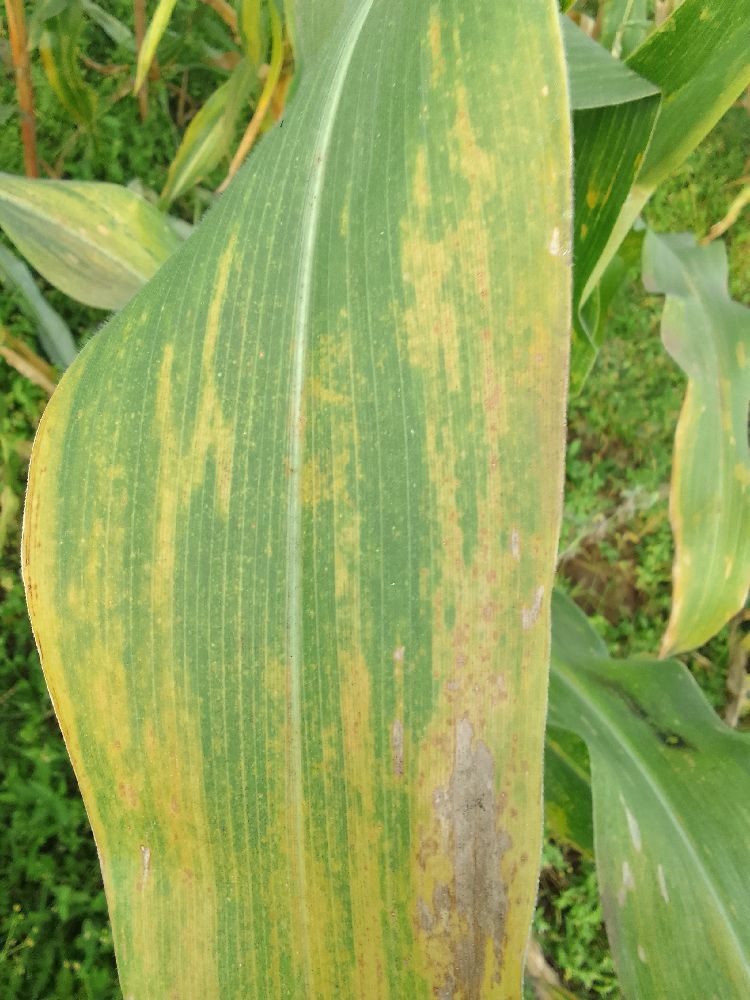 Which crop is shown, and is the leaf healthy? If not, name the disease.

maize, maize lethal necrosis
